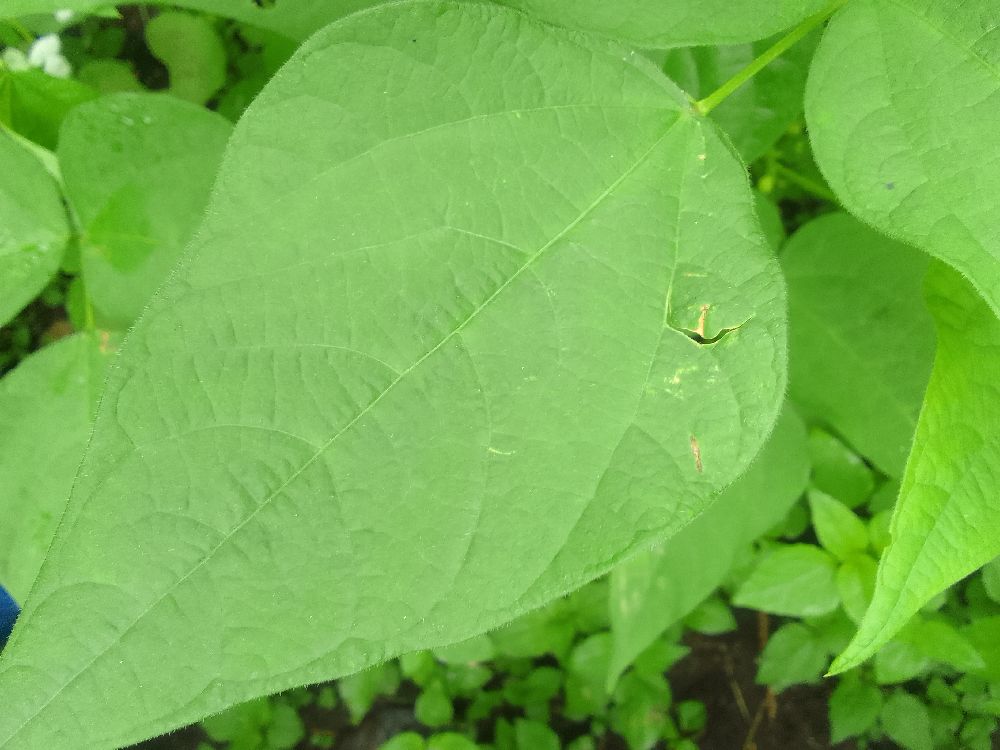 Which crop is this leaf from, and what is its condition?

common bean, healthy
